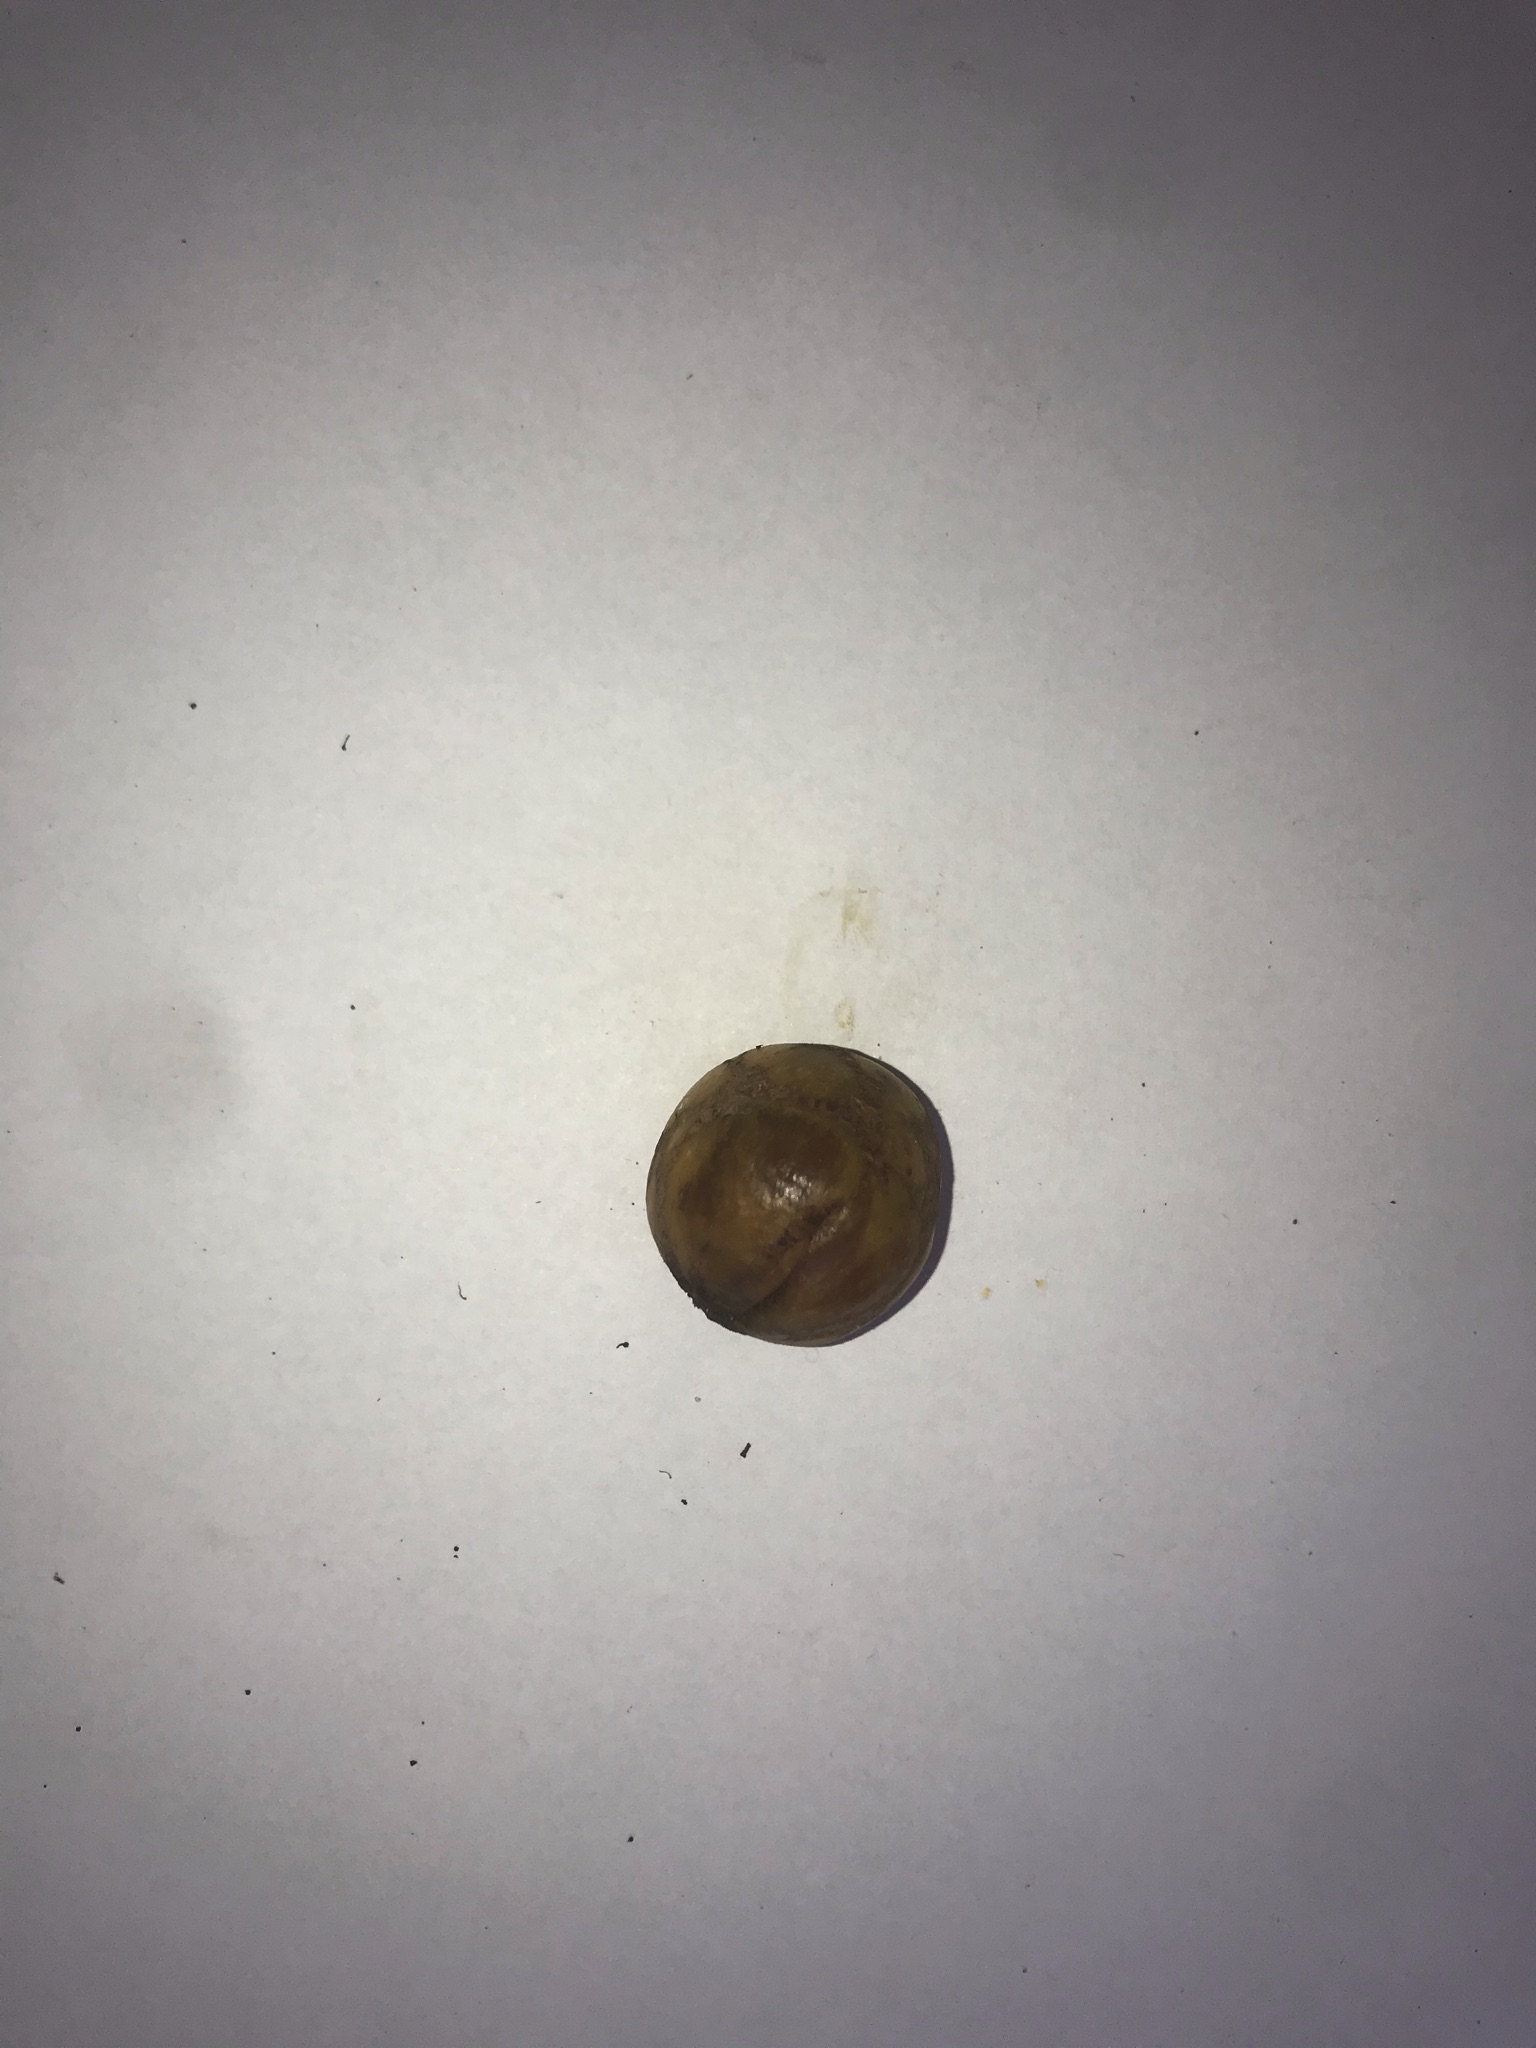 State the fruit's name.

abiu
